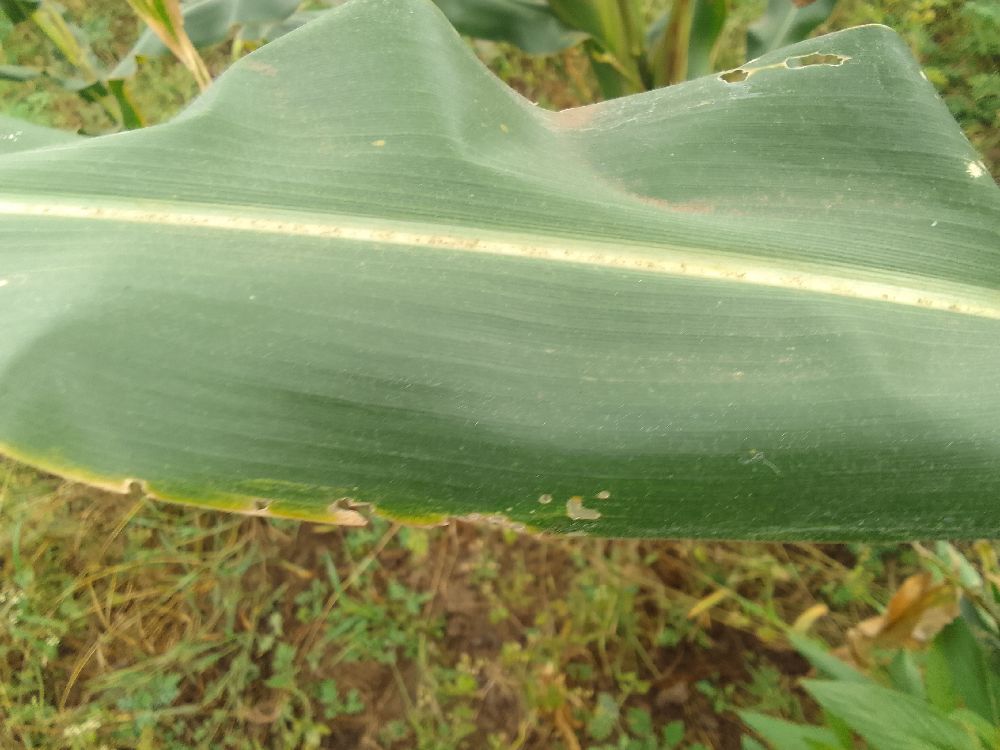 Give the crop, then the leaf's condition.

maize, healthy
